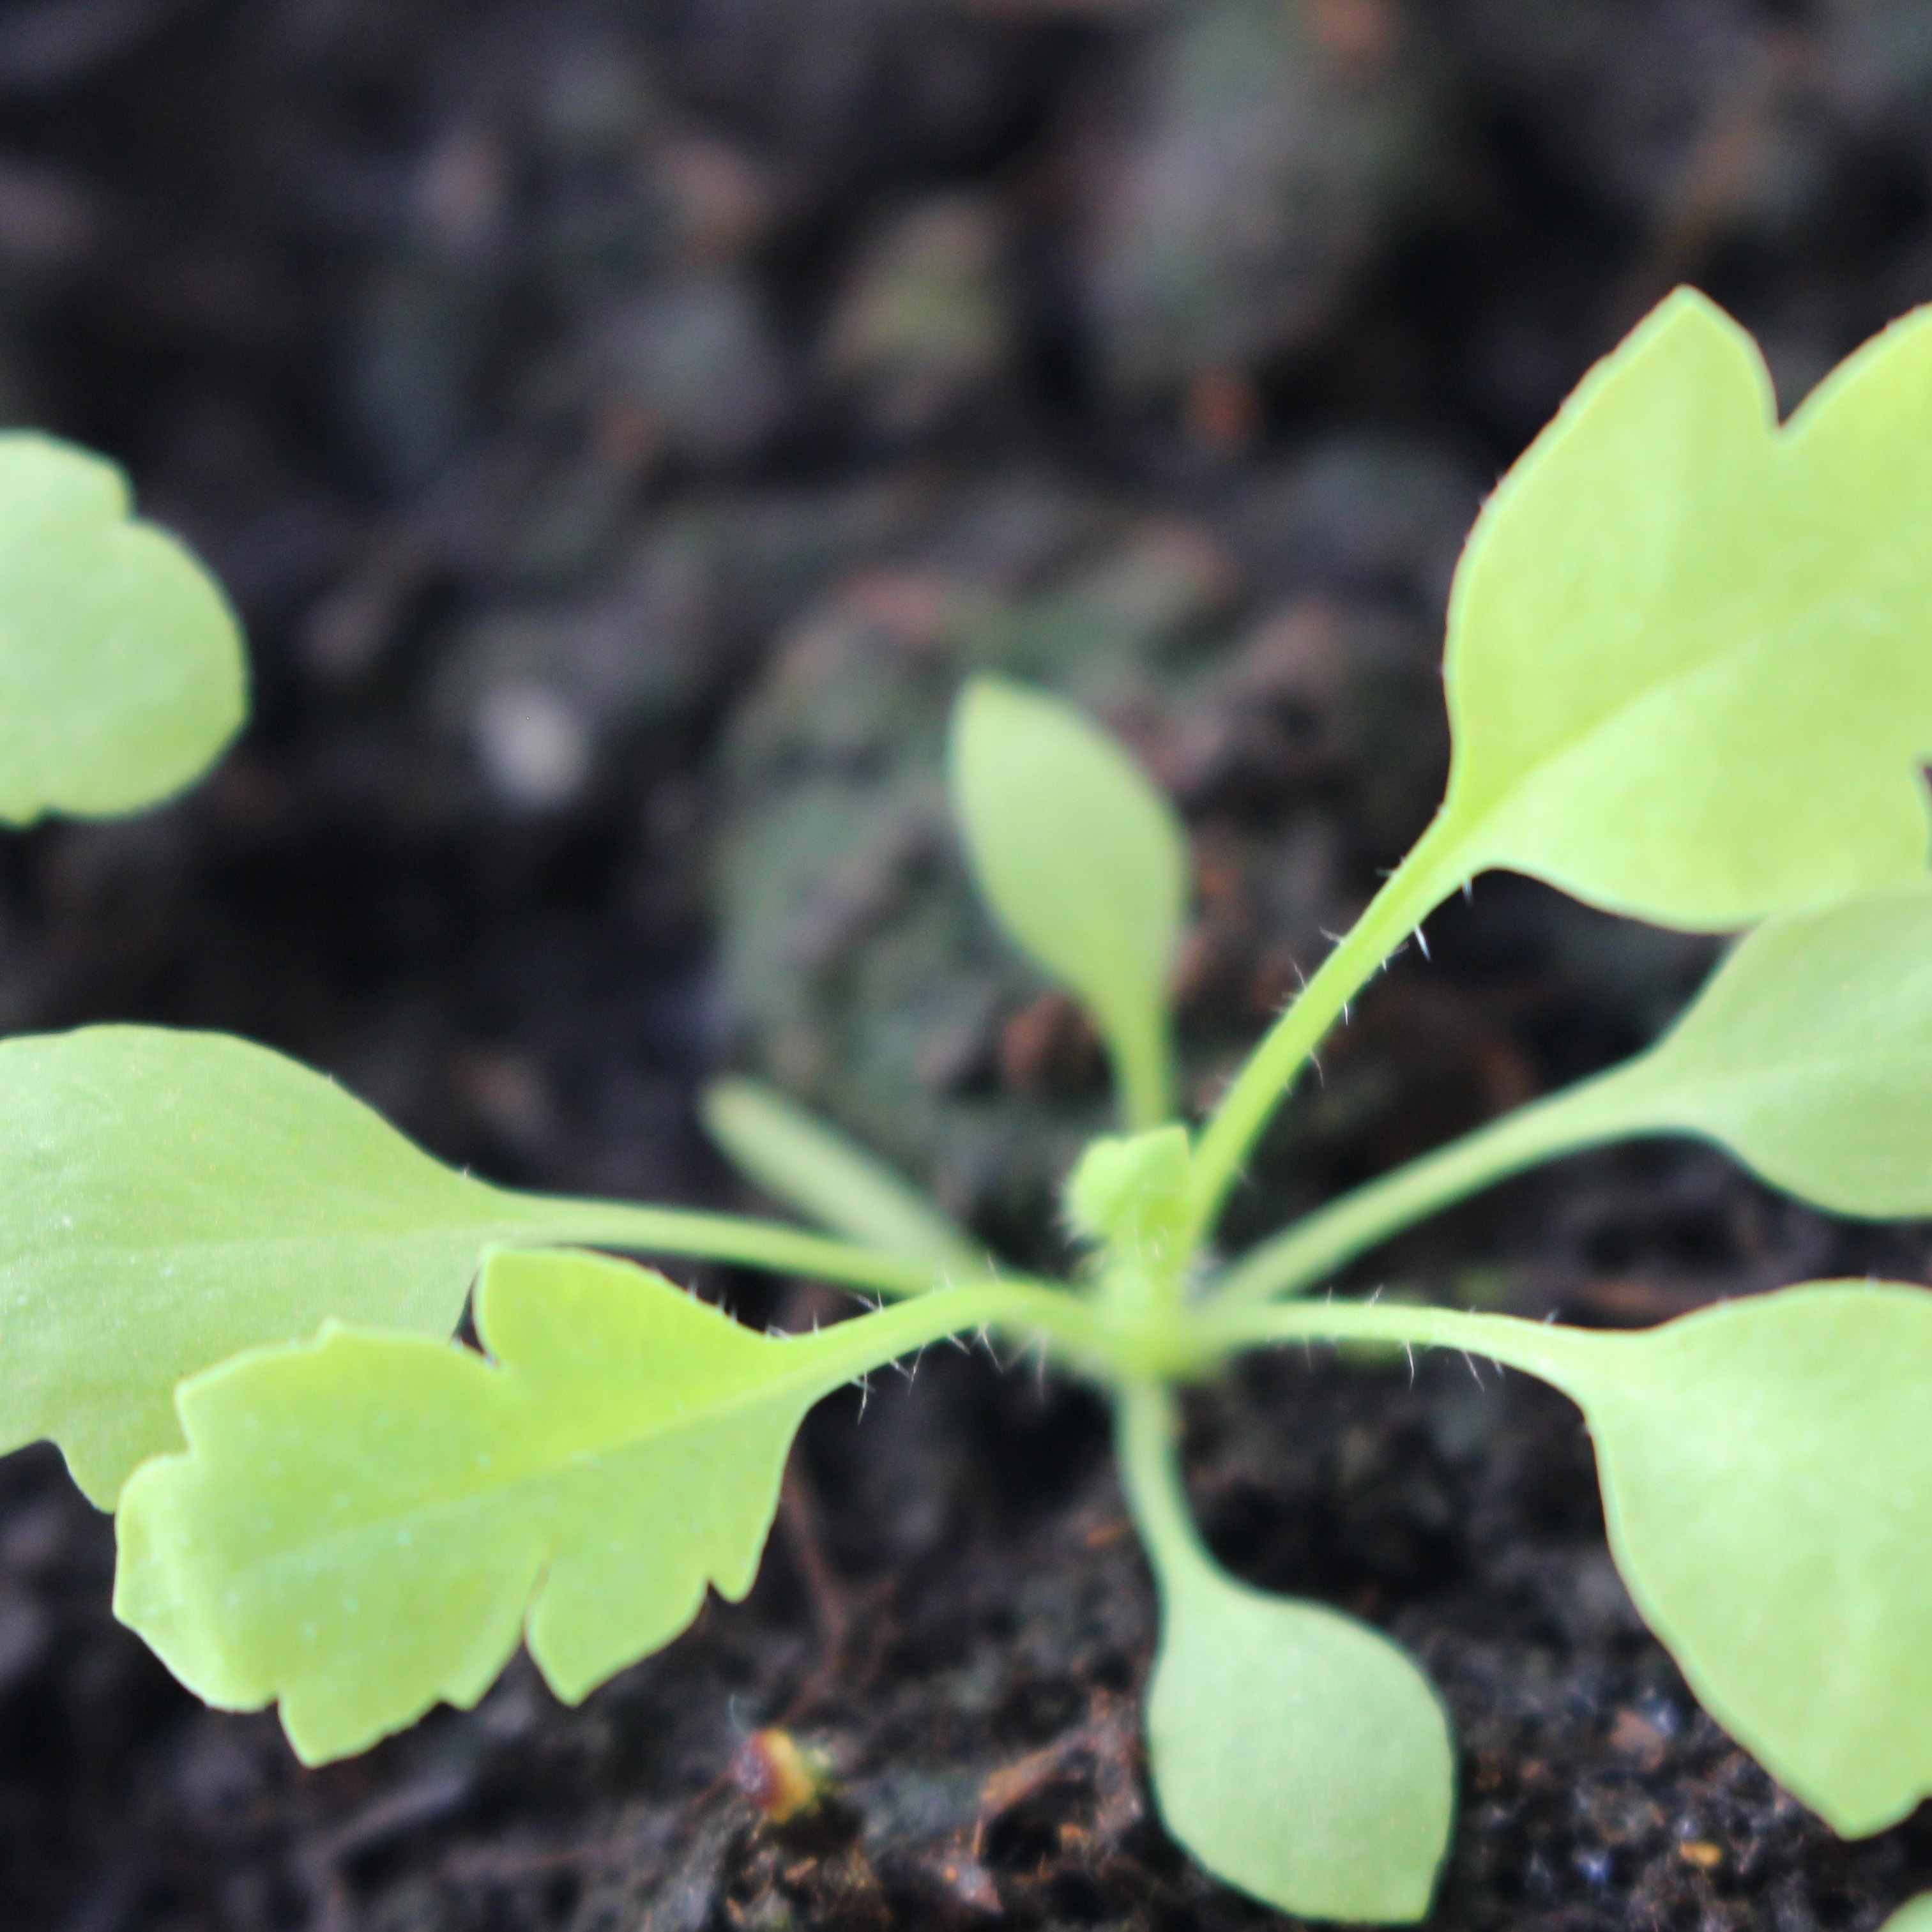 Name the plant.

Papaver rhoeas
